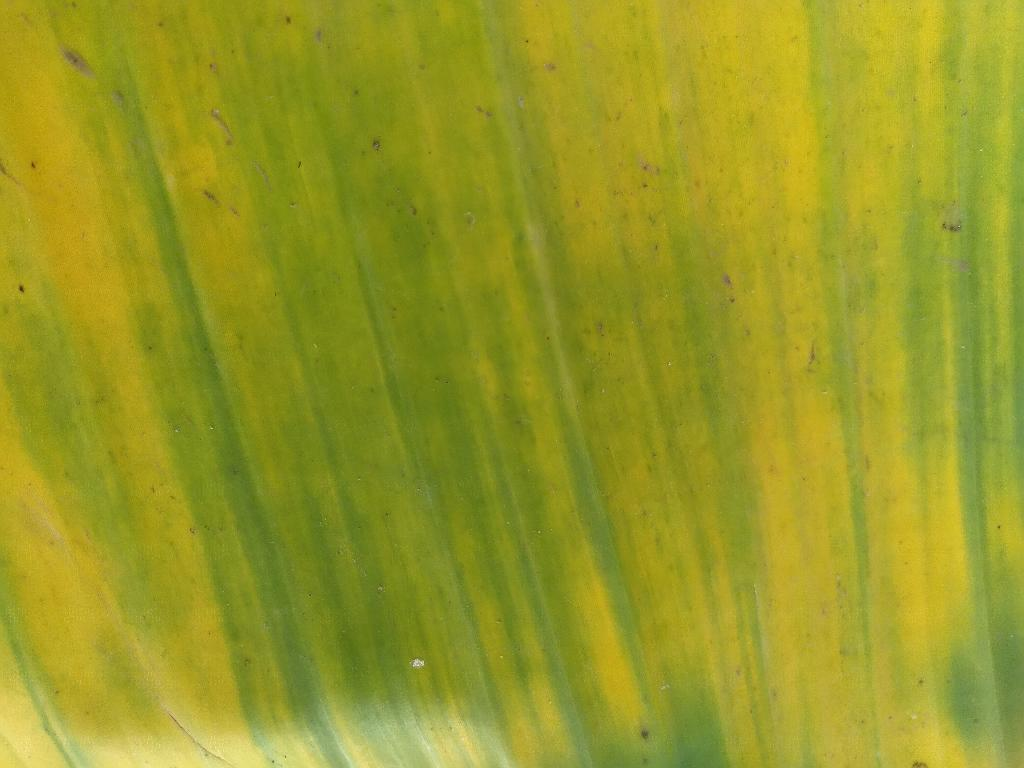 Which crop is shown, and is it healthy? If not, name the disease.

banana, fusarium wilt race 1
